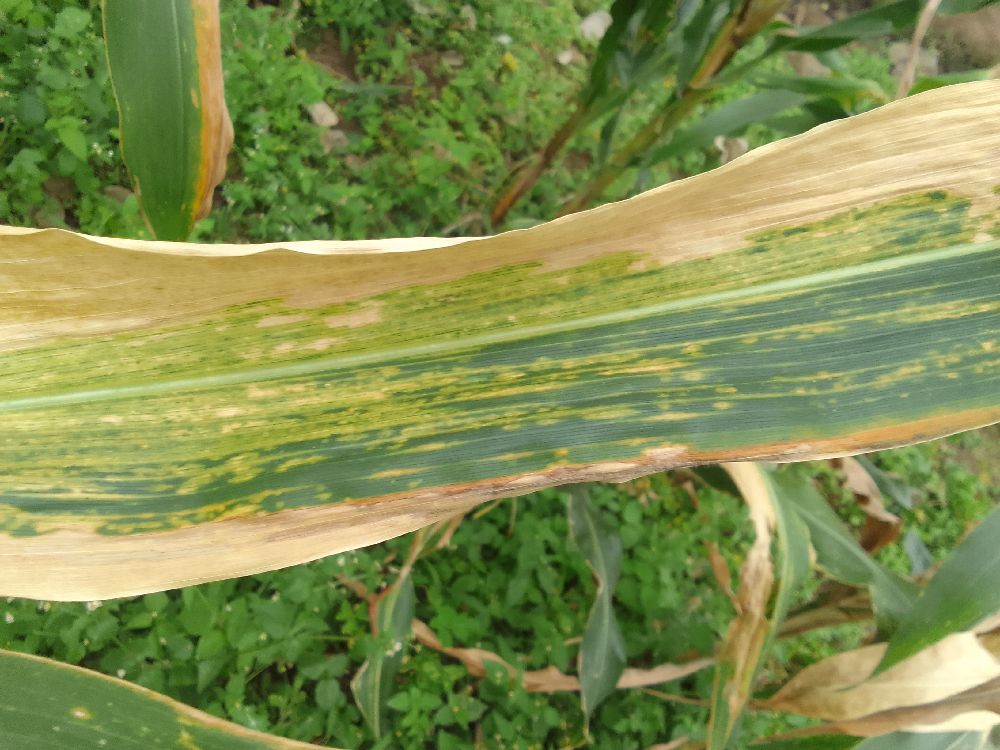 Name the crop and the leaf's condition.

maize, maize lethal necrosis
